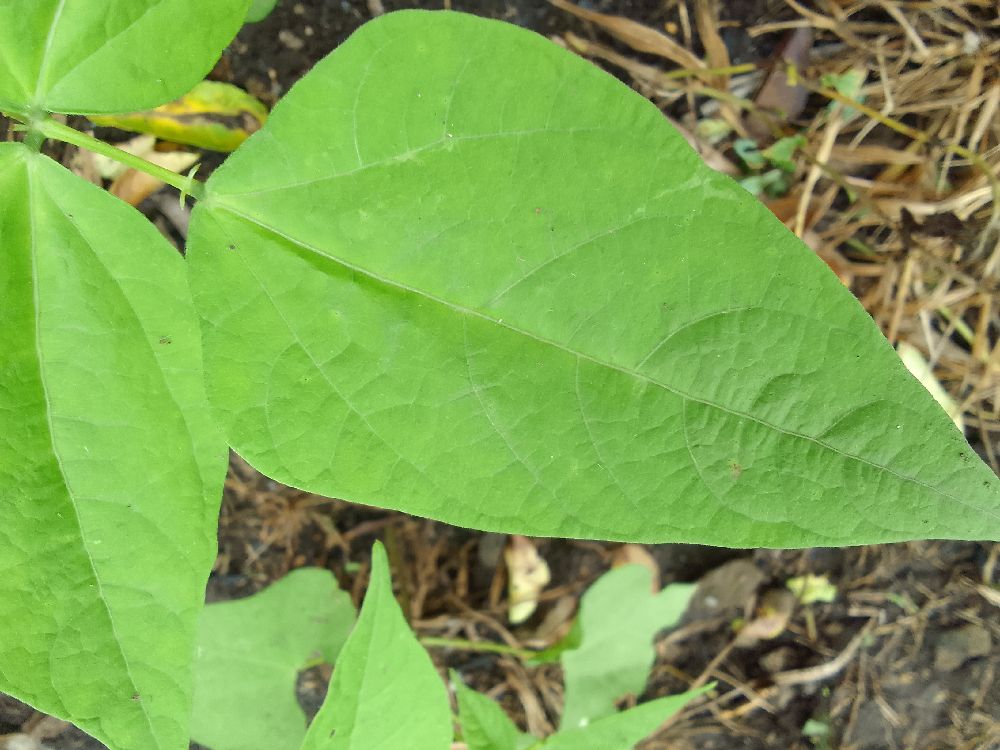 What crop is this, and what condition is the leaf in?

common bean, healthy
